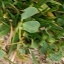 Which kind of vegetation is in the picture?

unstructured weed
